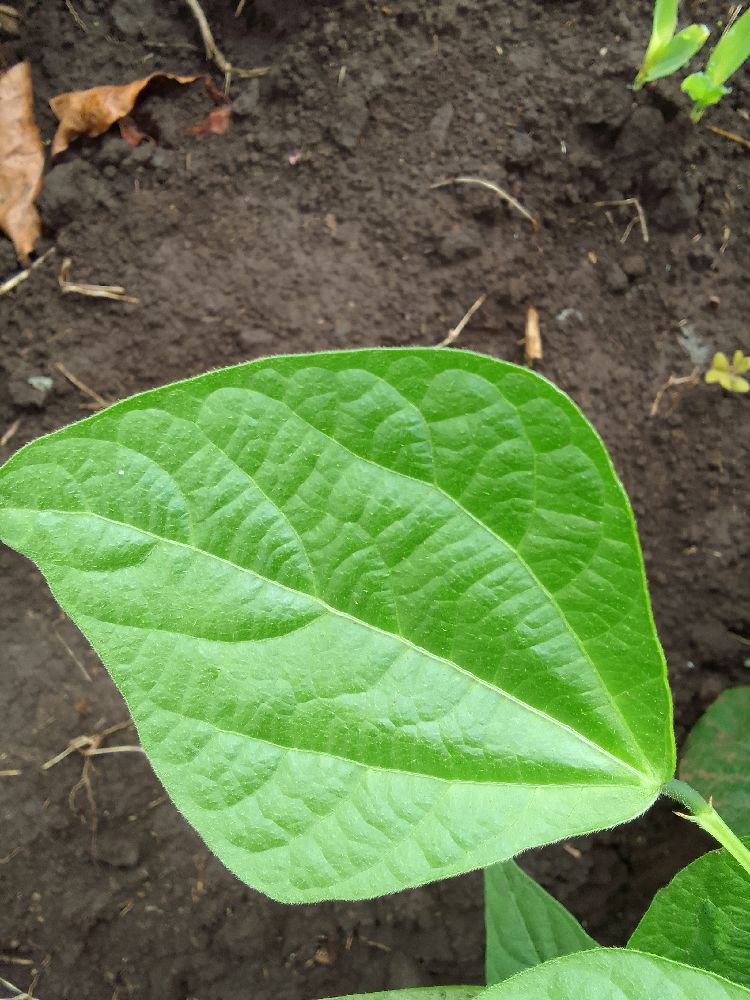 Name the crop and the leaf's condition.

common bean, healthy
